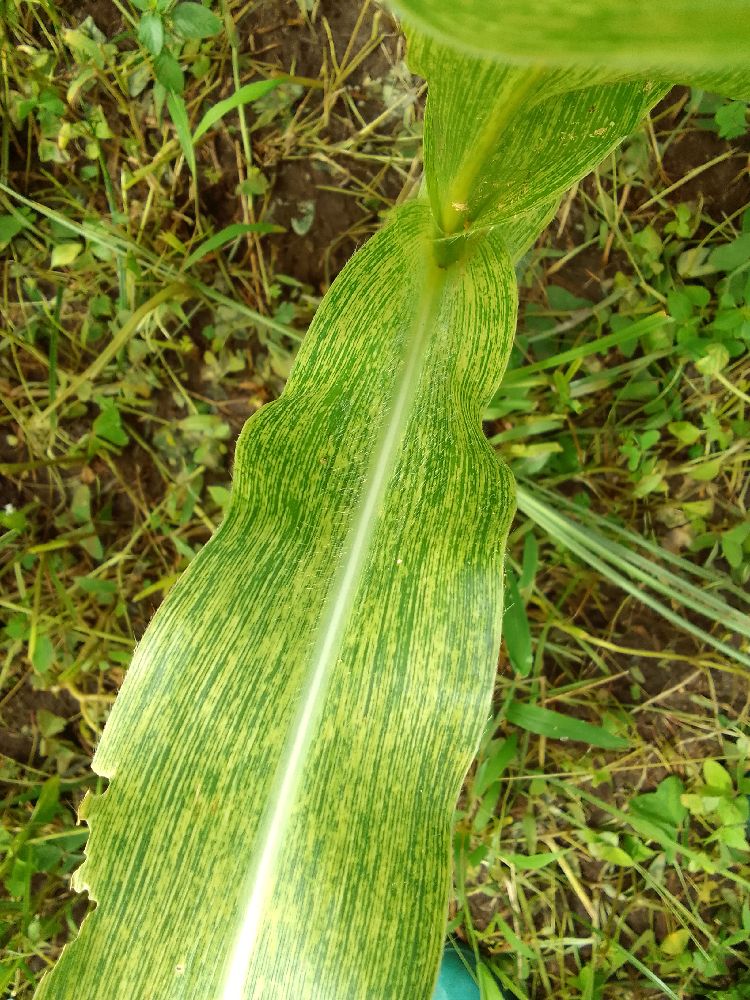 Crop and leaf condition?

maize, maize streak virus
